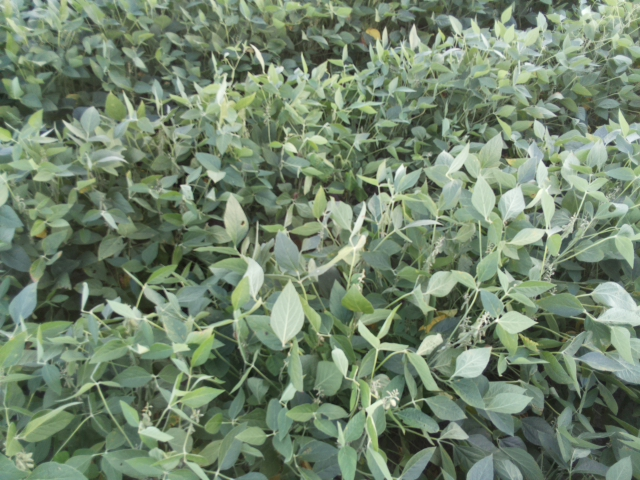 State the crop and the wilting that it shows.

soybean, leaflets folding inward at secondary pulvinus with no turgor loss in leaflets or petioles
